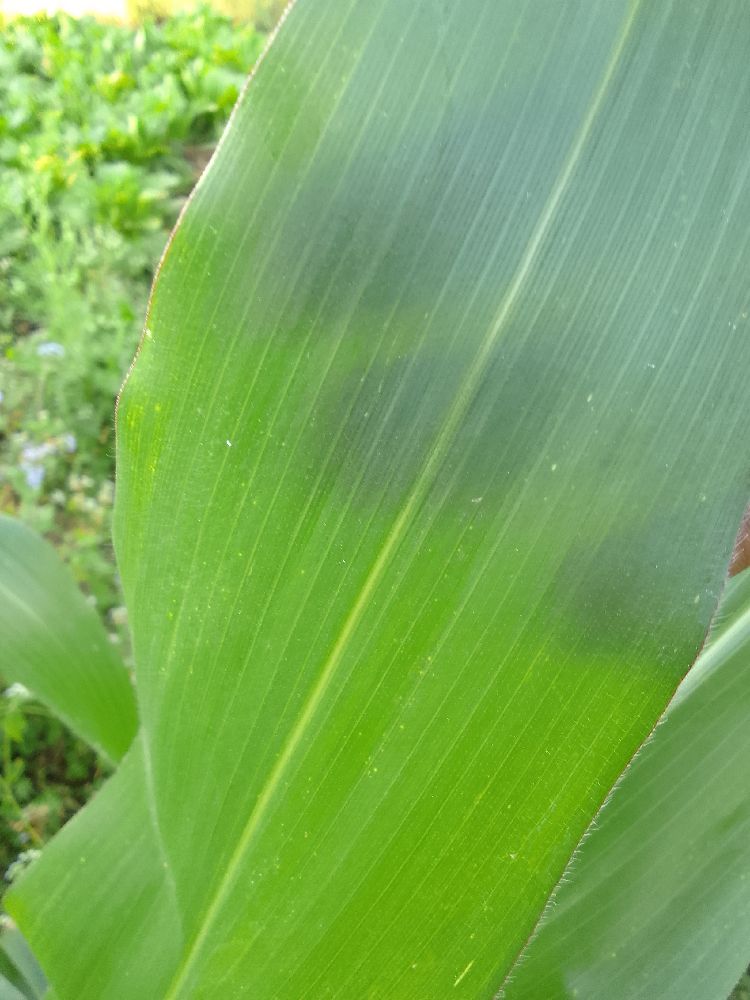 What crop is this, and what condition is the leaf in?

maize, healthy
